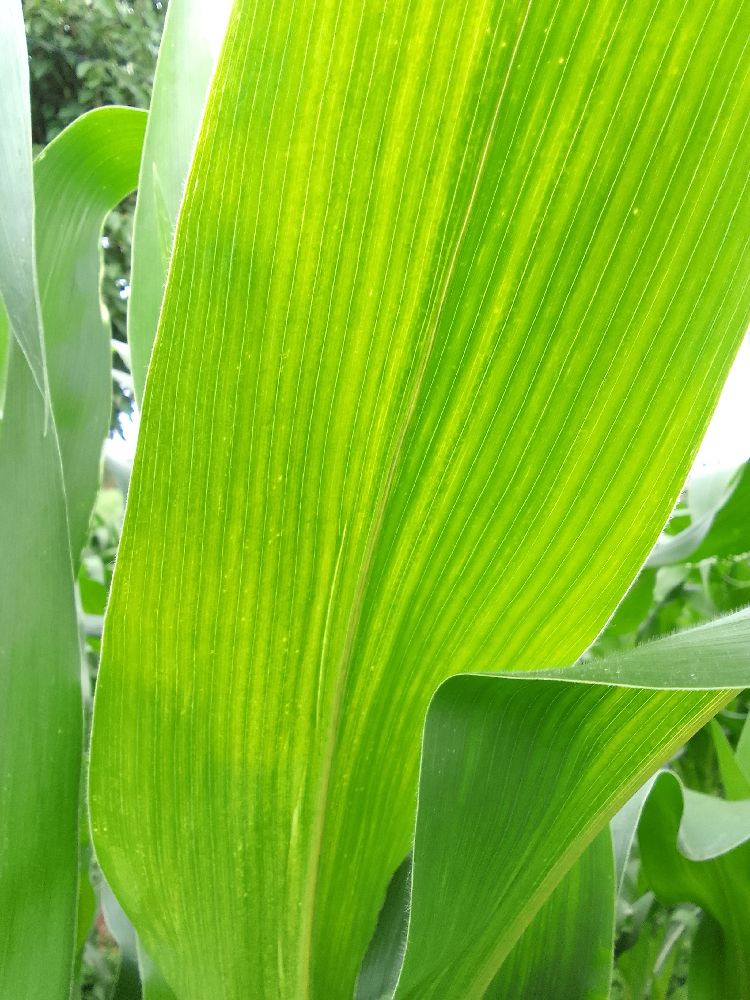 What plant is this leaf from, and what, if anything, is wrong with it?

maize, maize lethal necrosis
